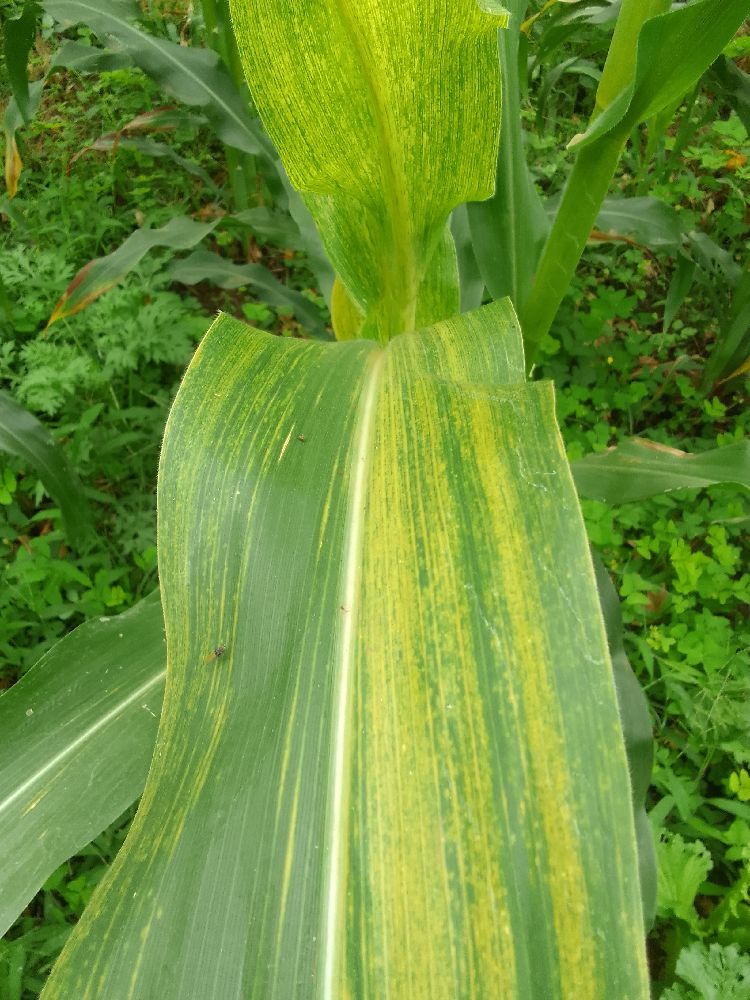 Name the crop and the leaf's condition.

maize, maize lethal necrosis
